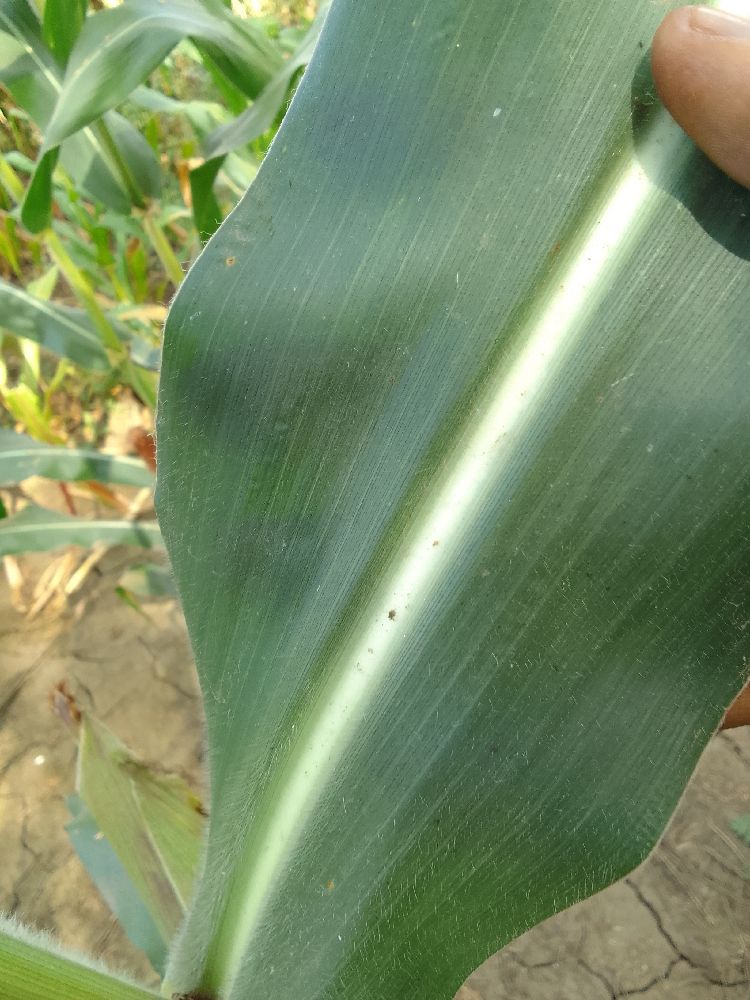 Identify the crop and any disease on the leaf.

maize, healthy
